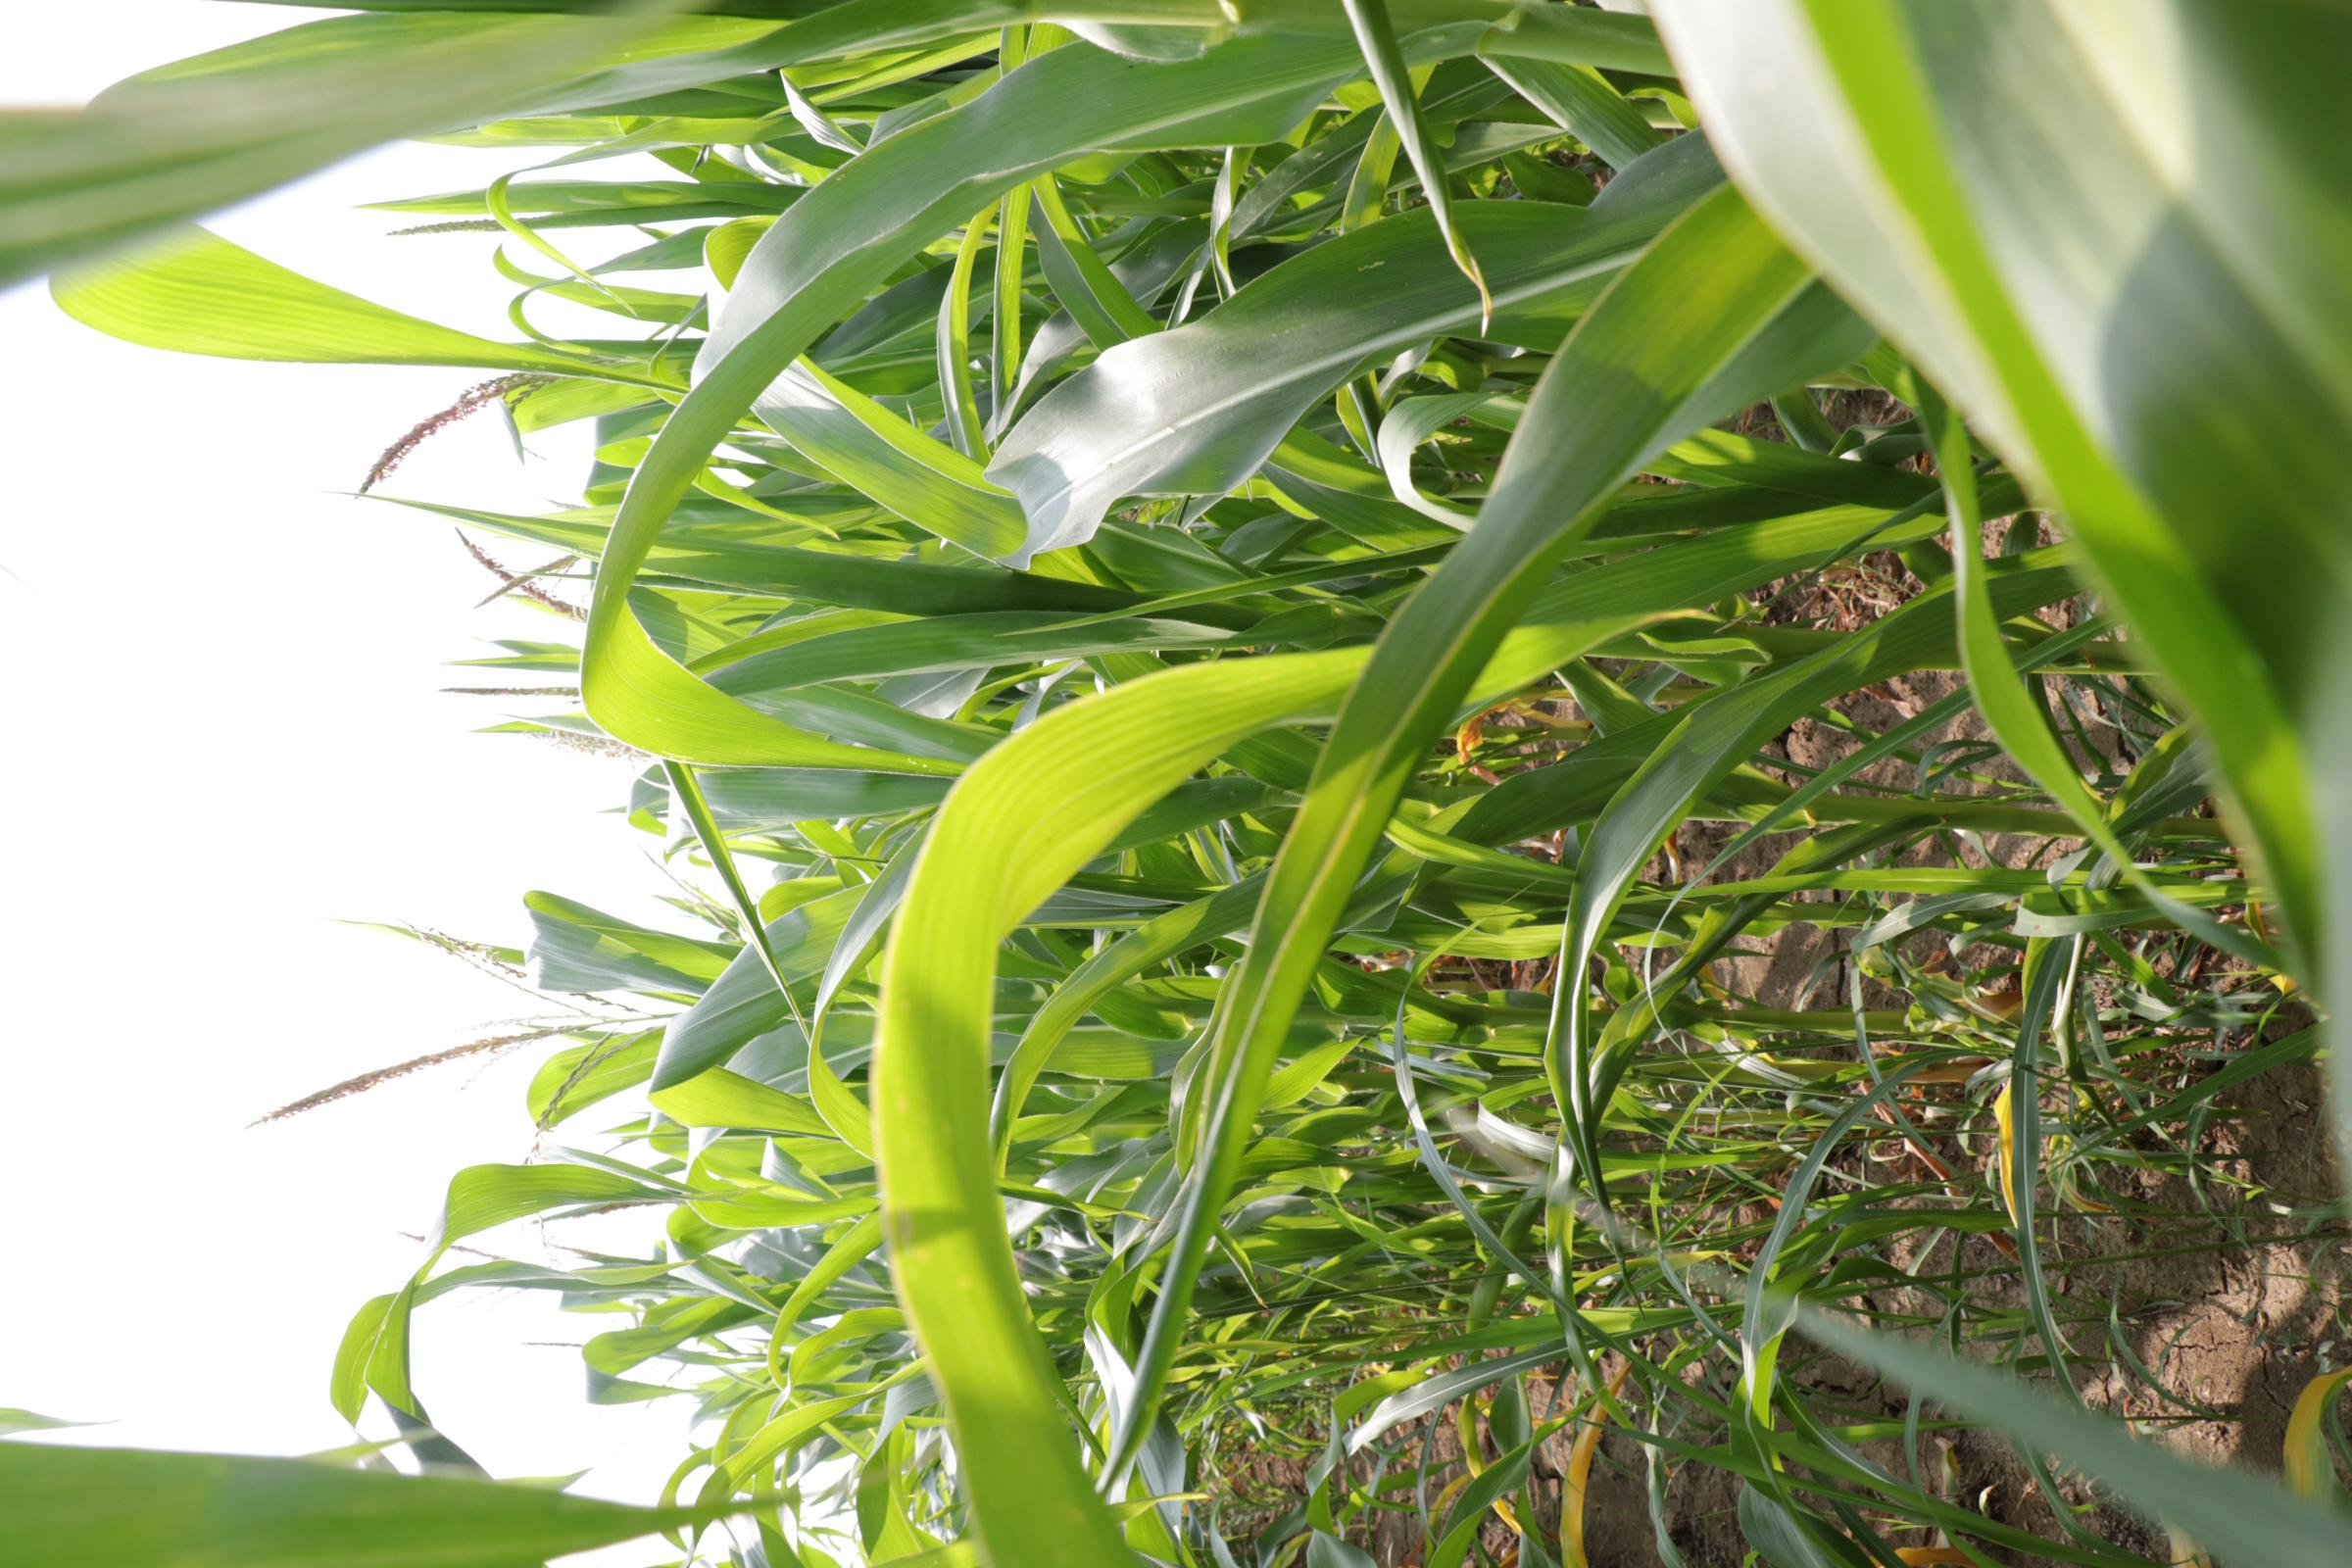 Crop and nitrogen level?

maize, reduced nitrogen fertilisation
